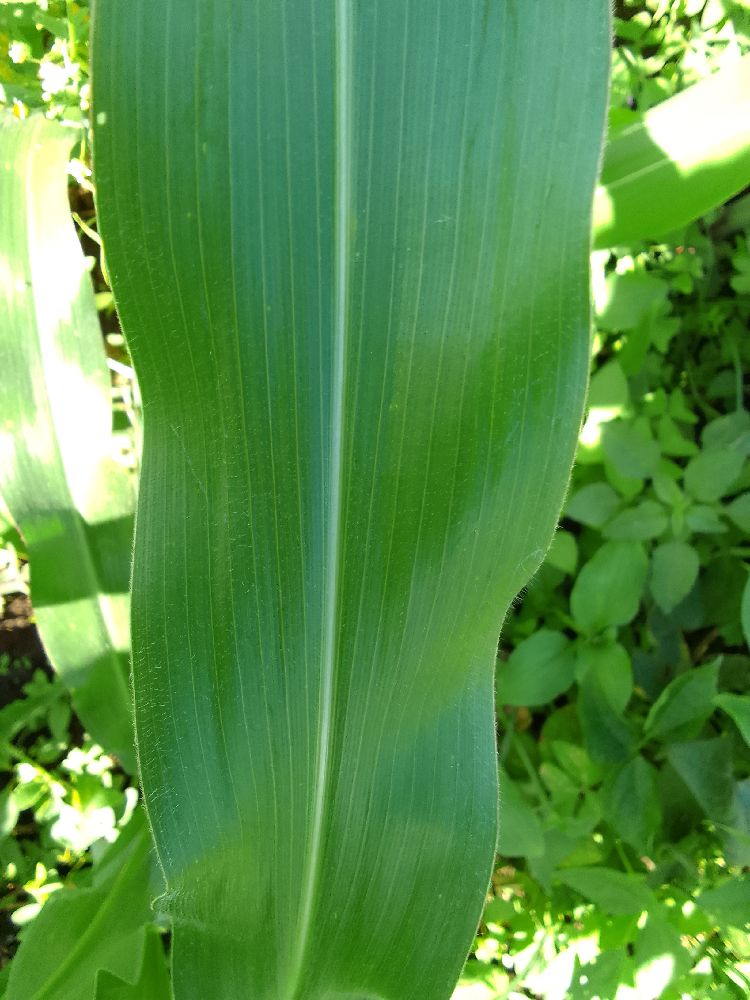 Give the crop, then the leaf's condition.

maize, healthy
